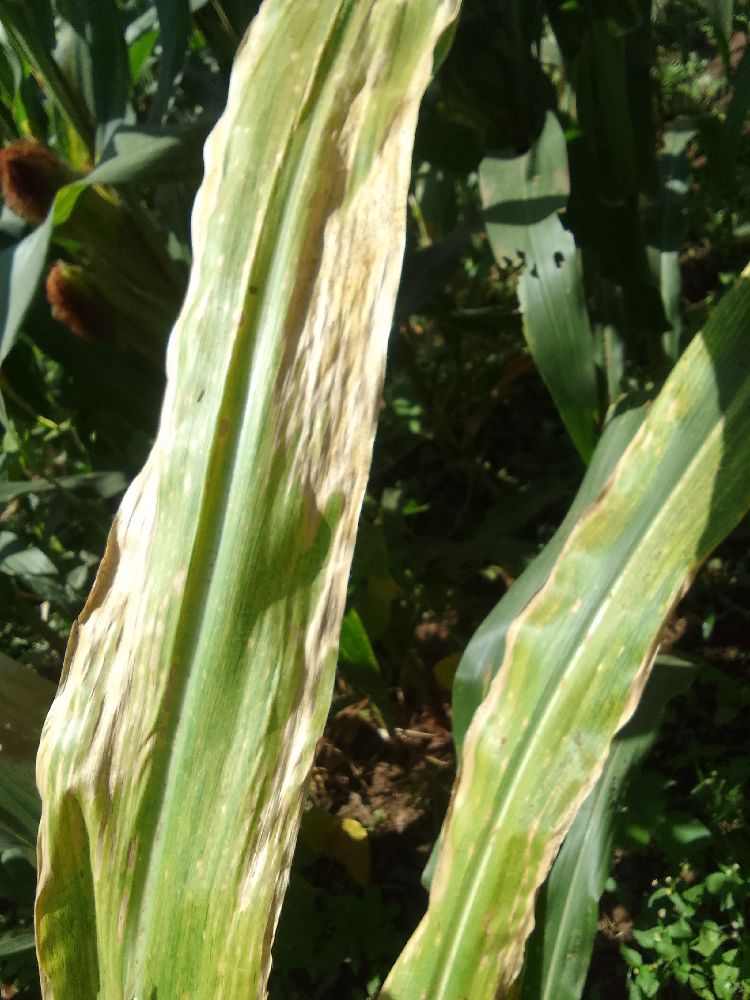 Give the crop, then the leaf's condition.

maize, maize lethal necrosis
